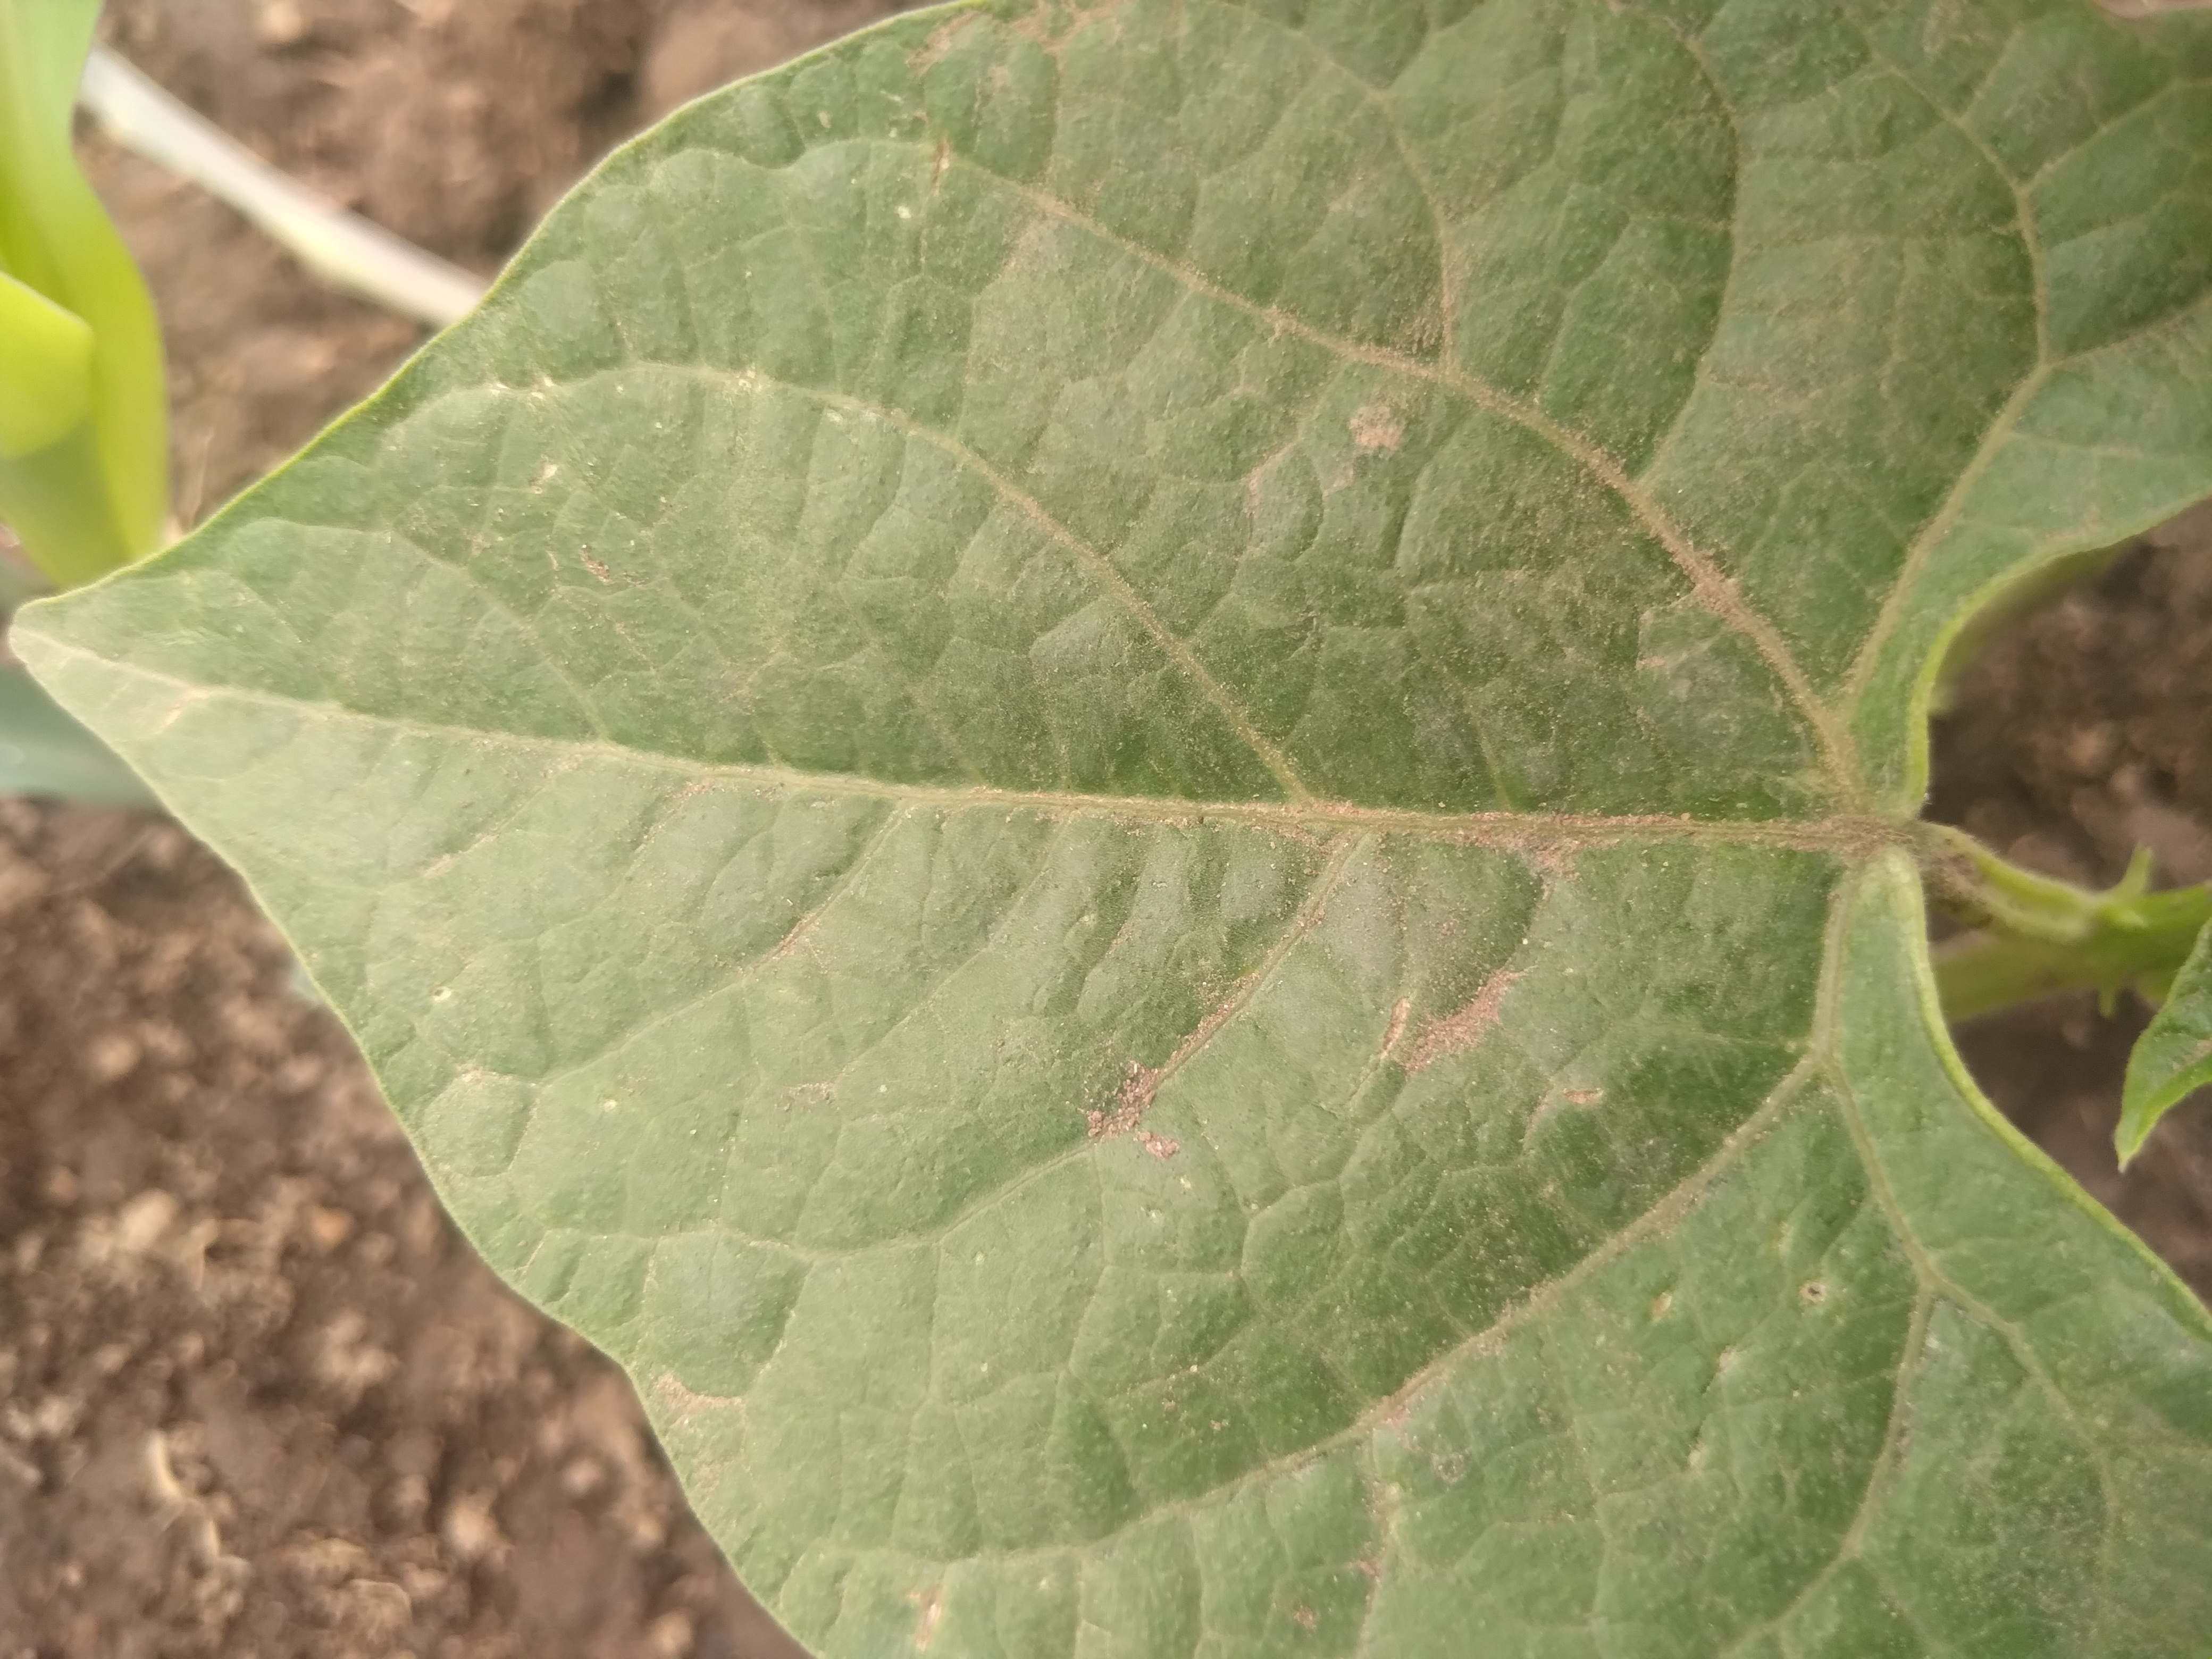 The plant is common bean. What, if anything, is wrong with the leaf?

healthy
